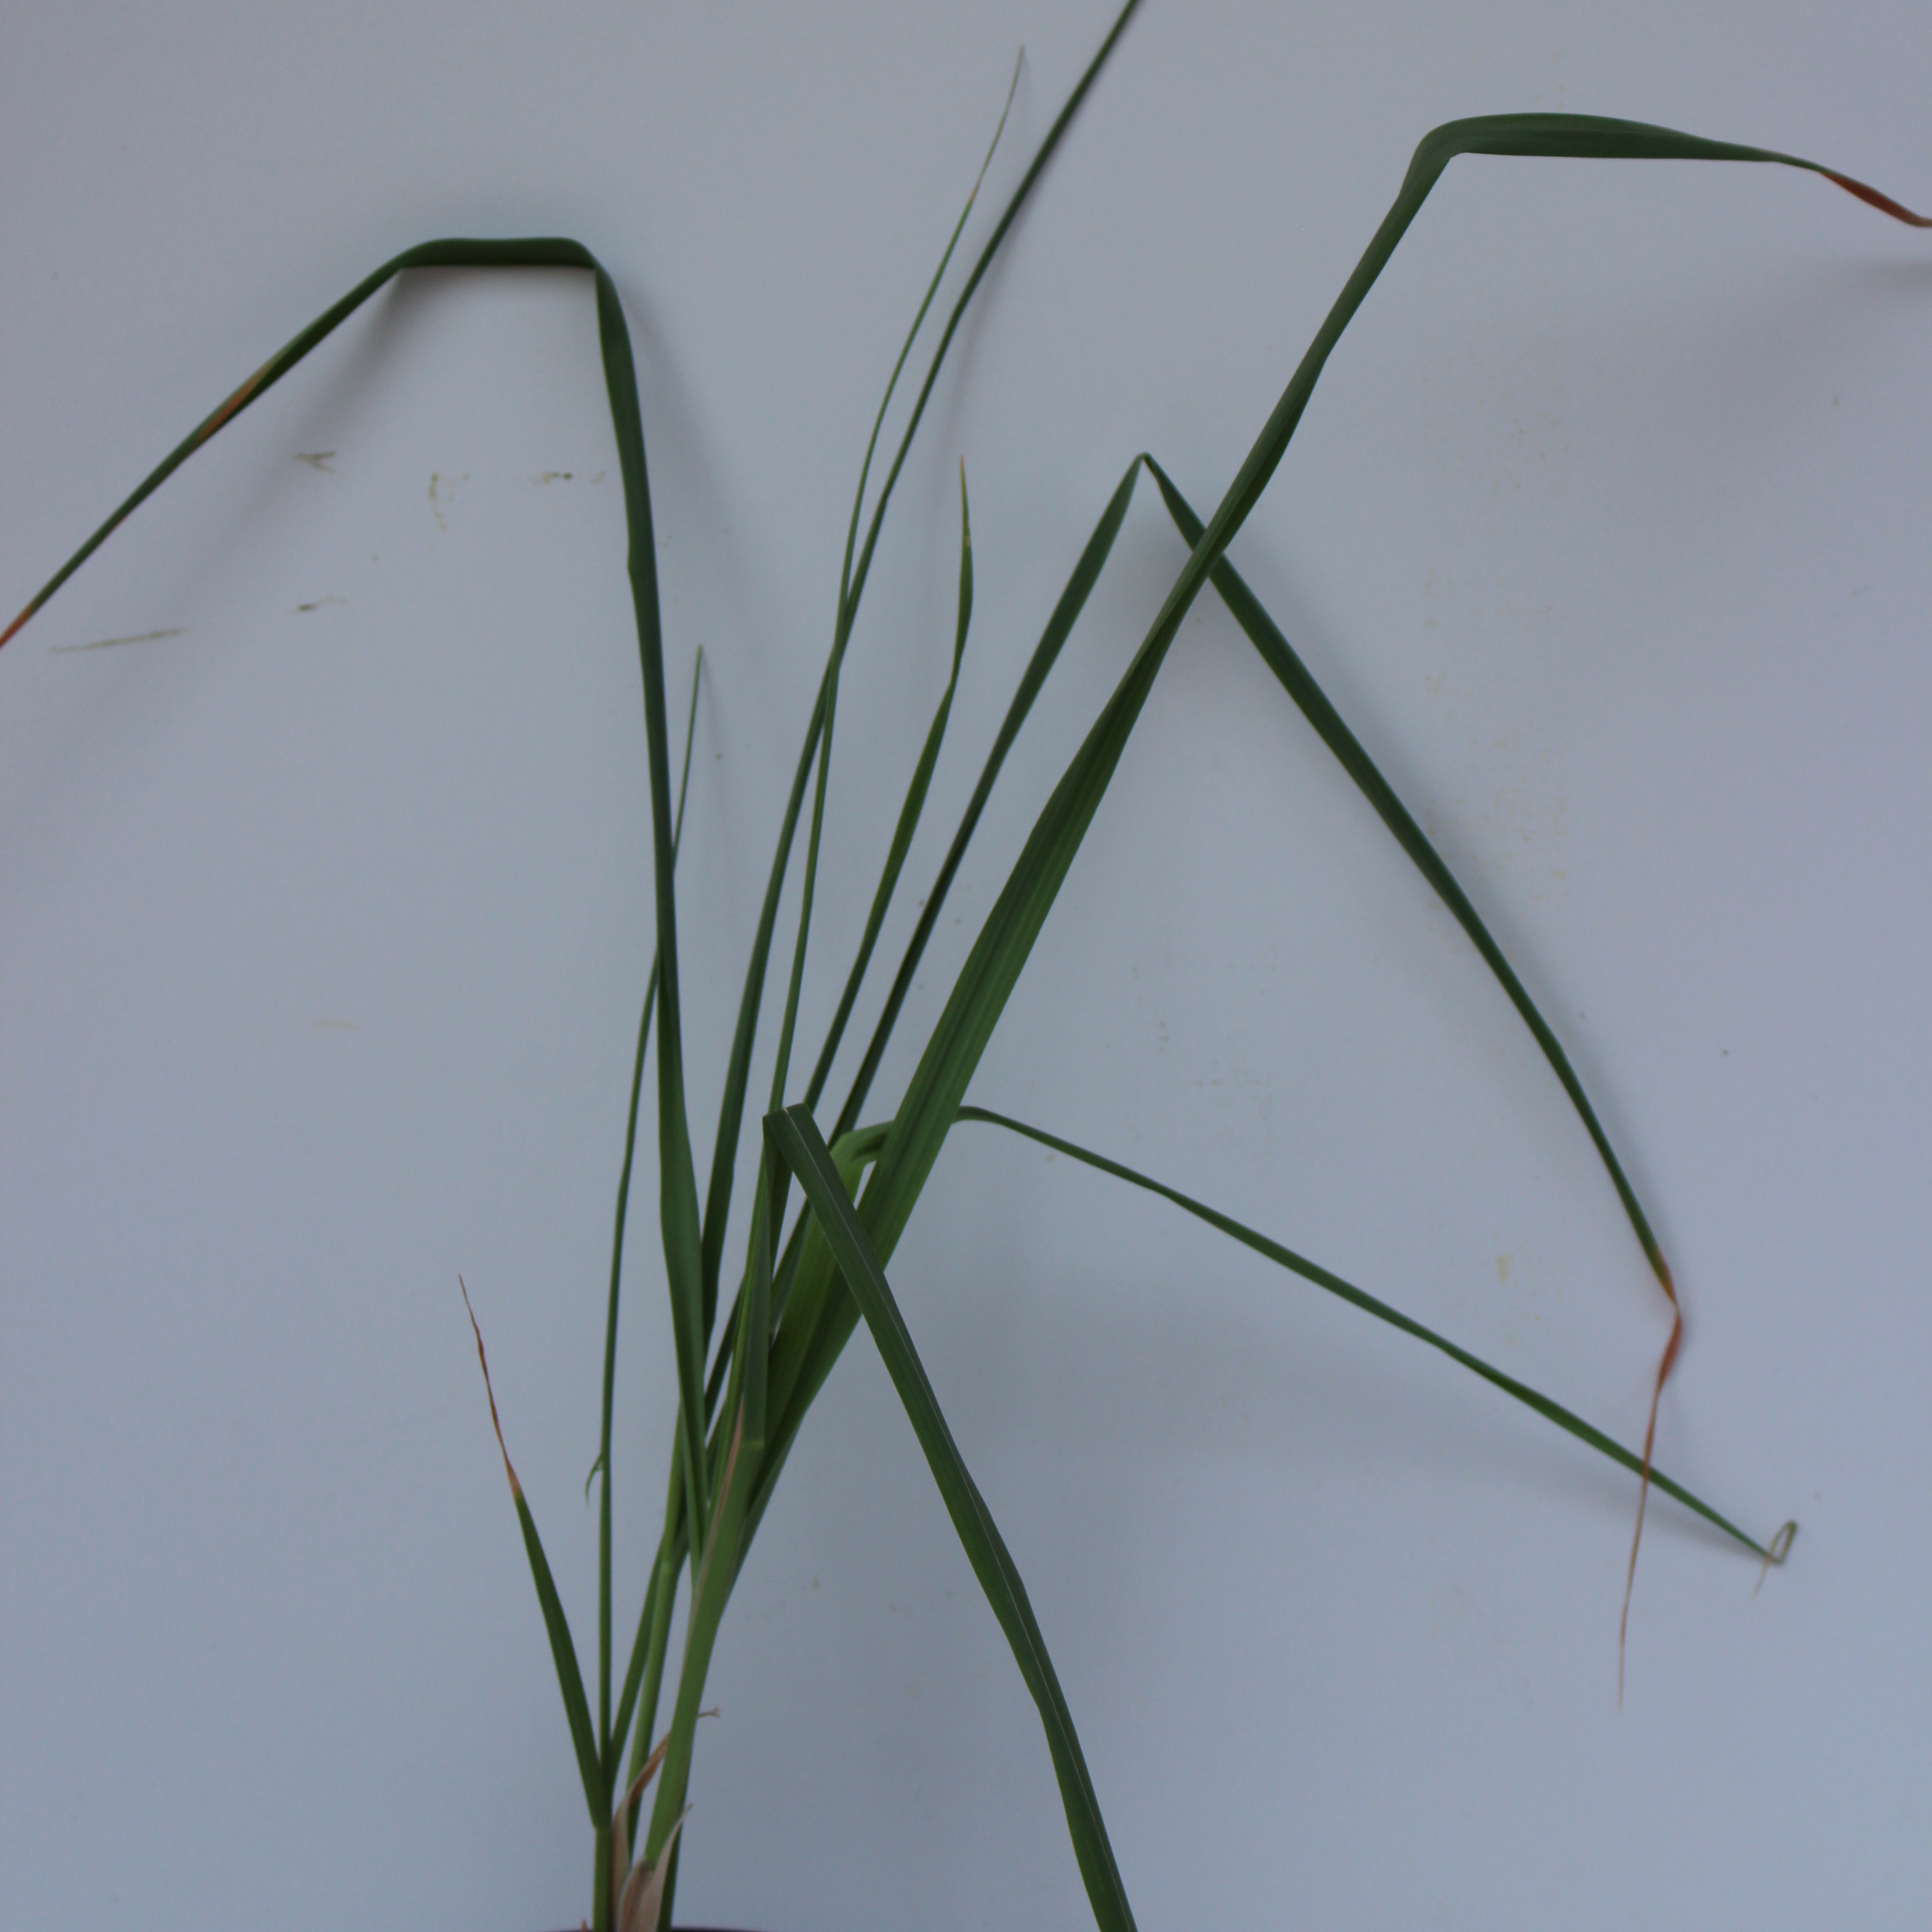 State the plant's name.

Avena sterilis
